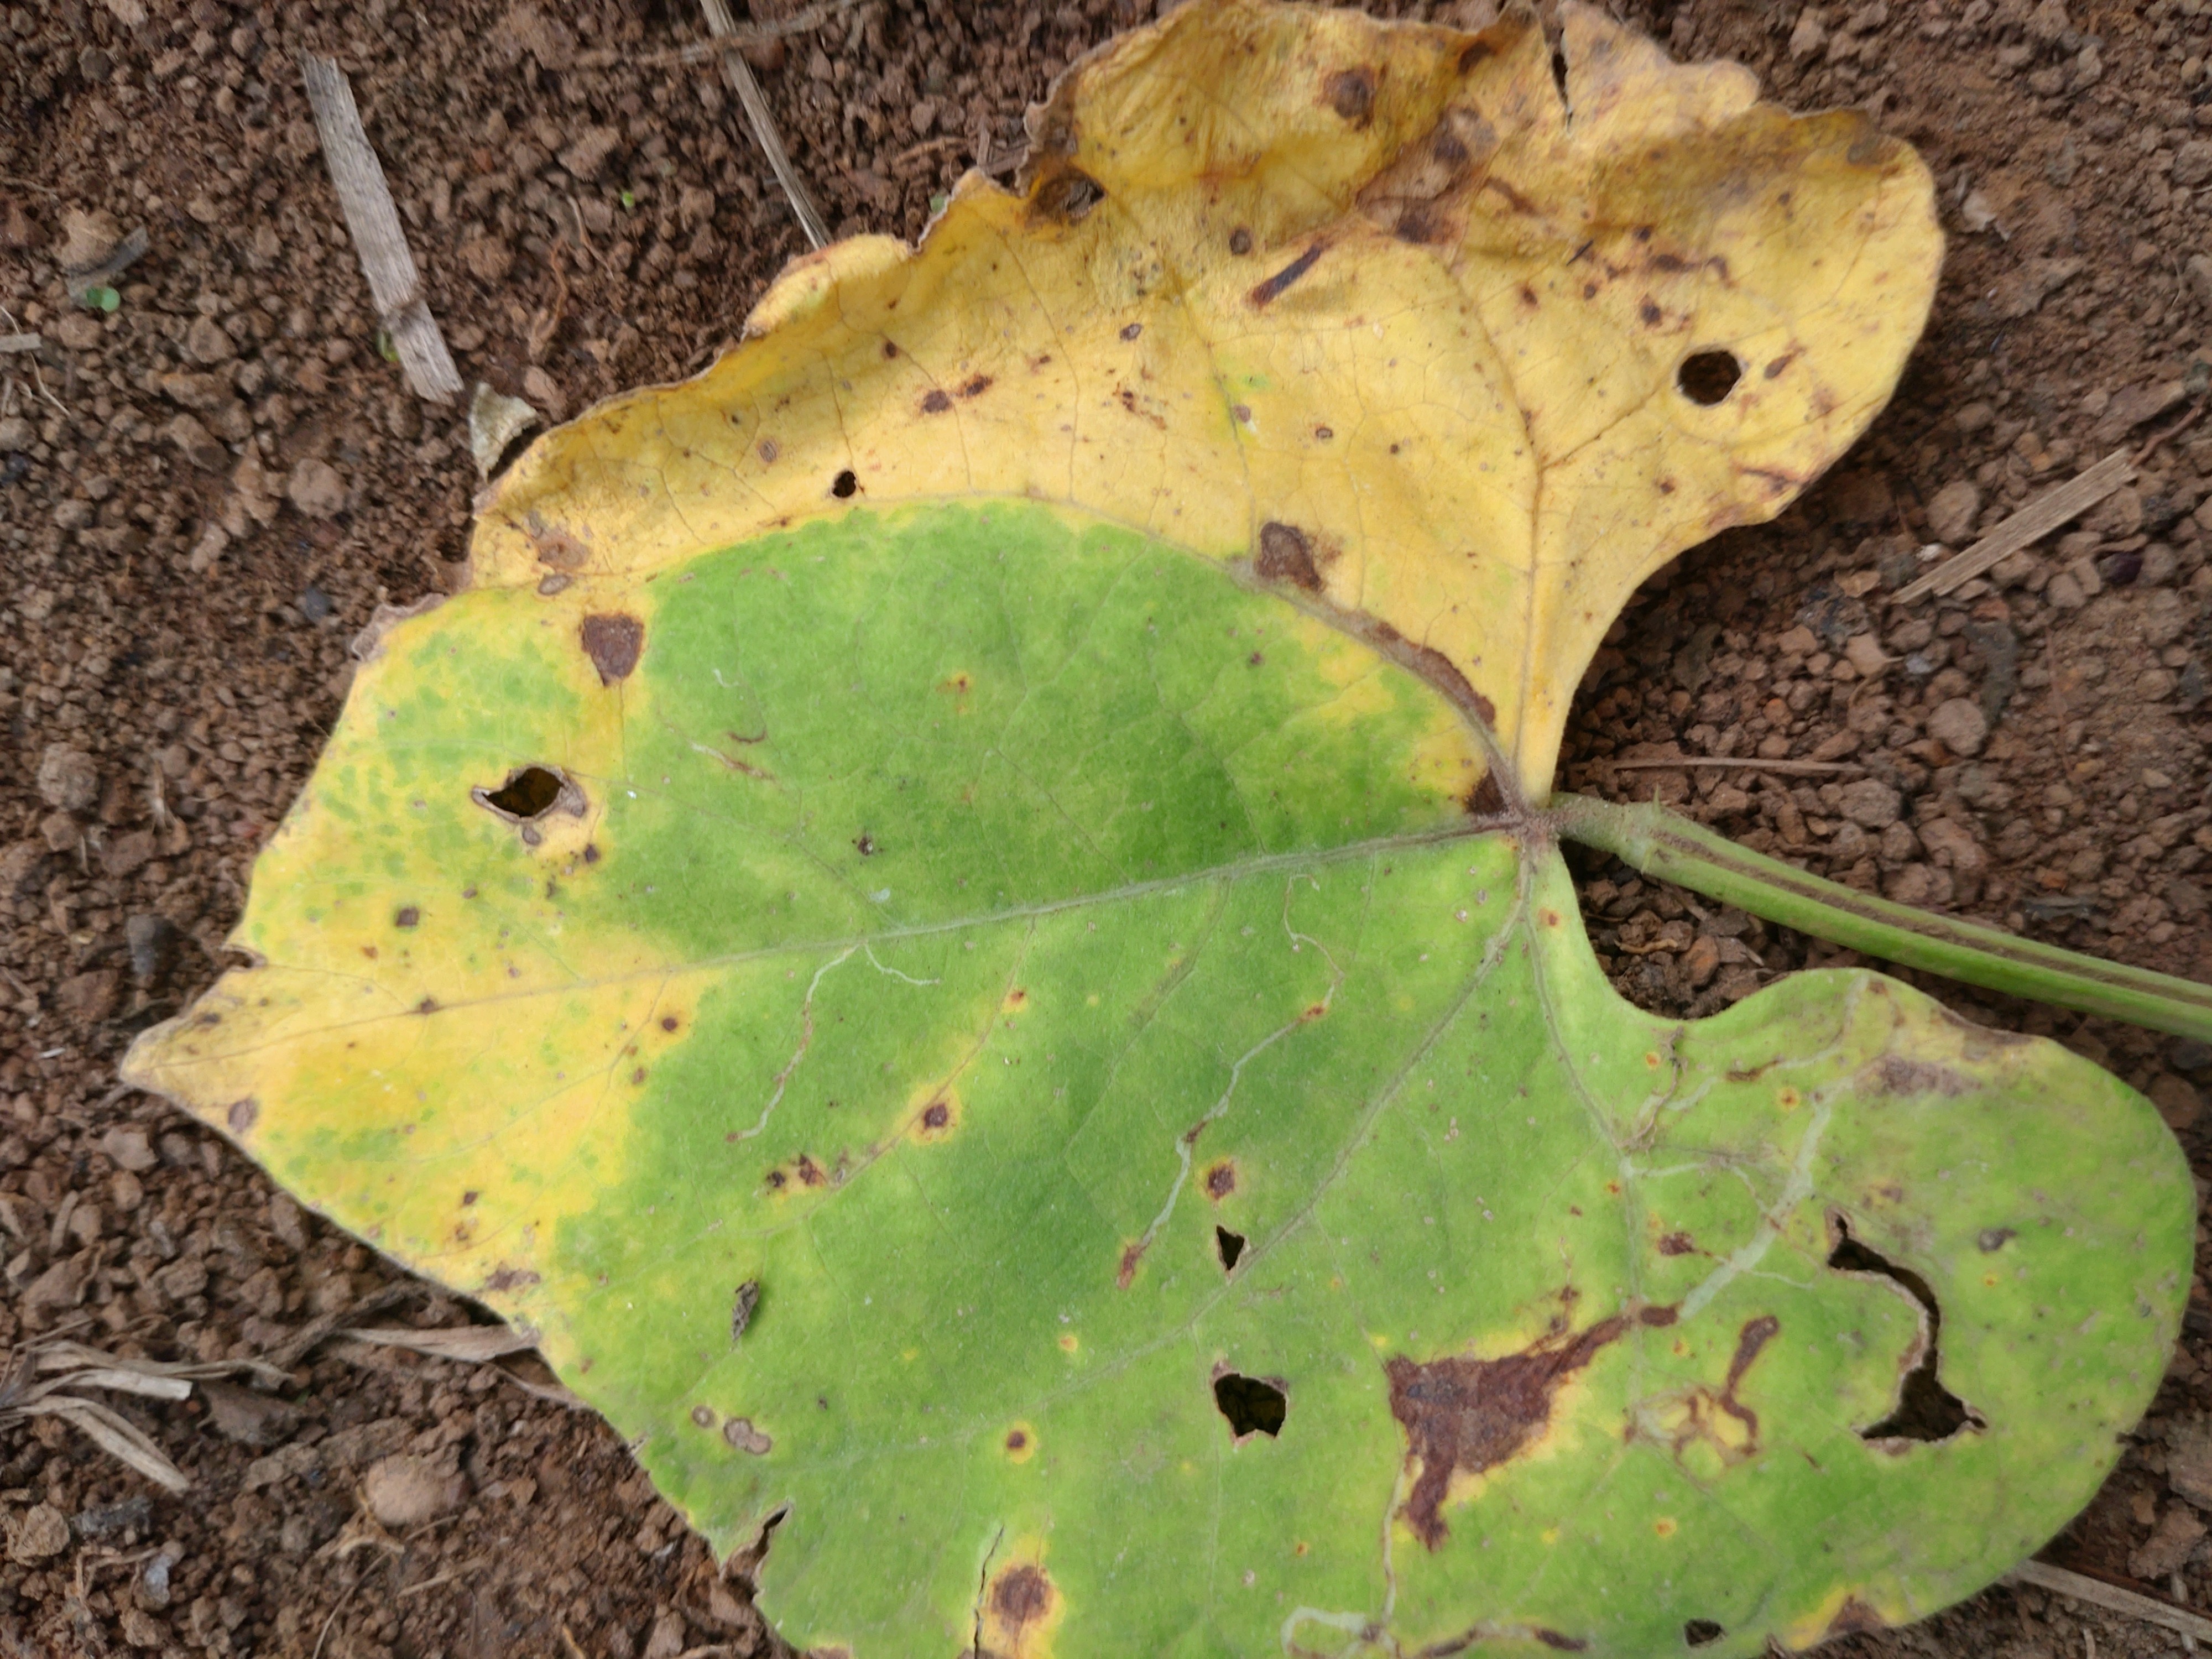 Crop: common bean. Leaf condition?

rust
